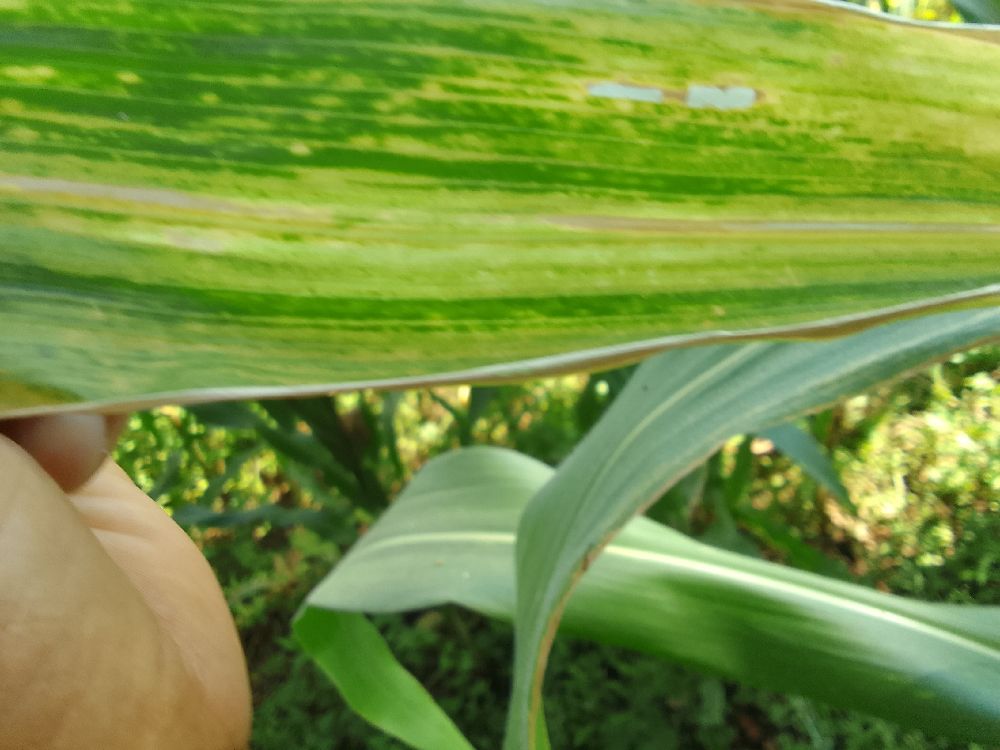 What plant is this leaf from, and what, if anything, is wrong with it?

maize, maize lethal necrosis
